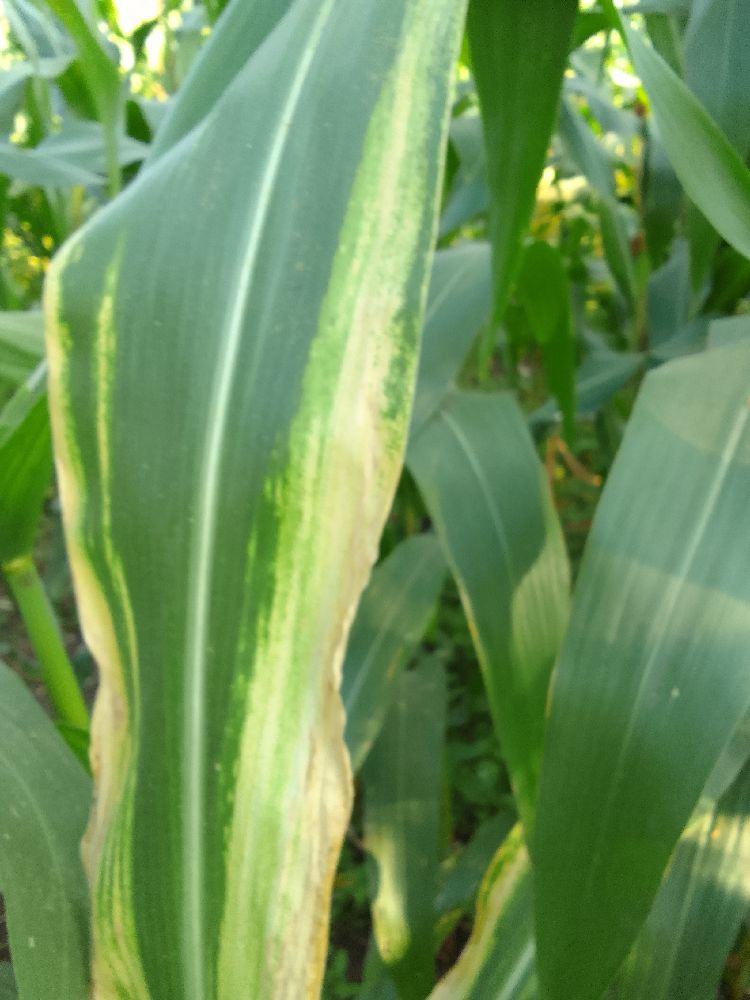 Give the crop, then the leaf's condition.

maize, maize lethal necrosis
